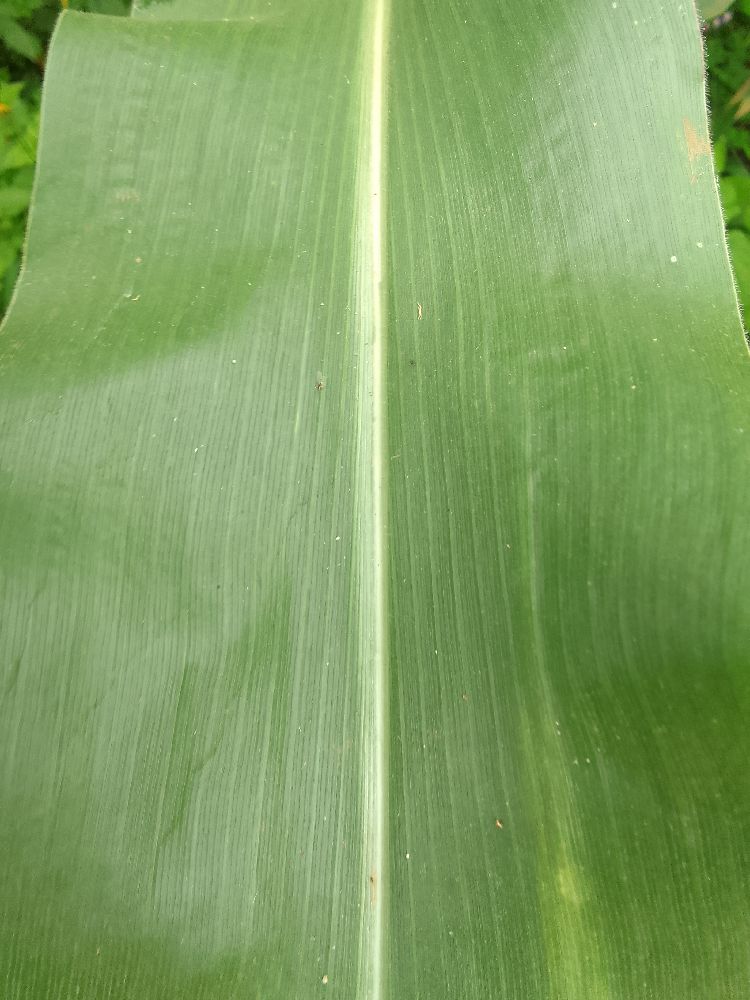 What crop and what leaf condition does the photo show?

maize, healthy
